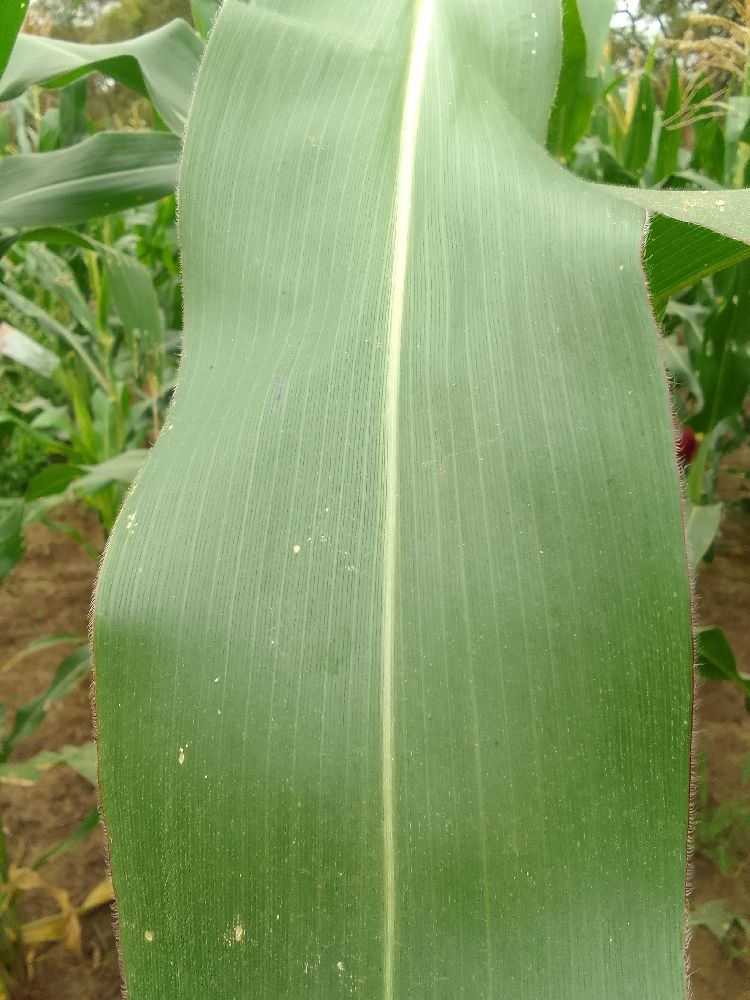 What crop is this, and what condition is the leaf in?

maize, healthy
